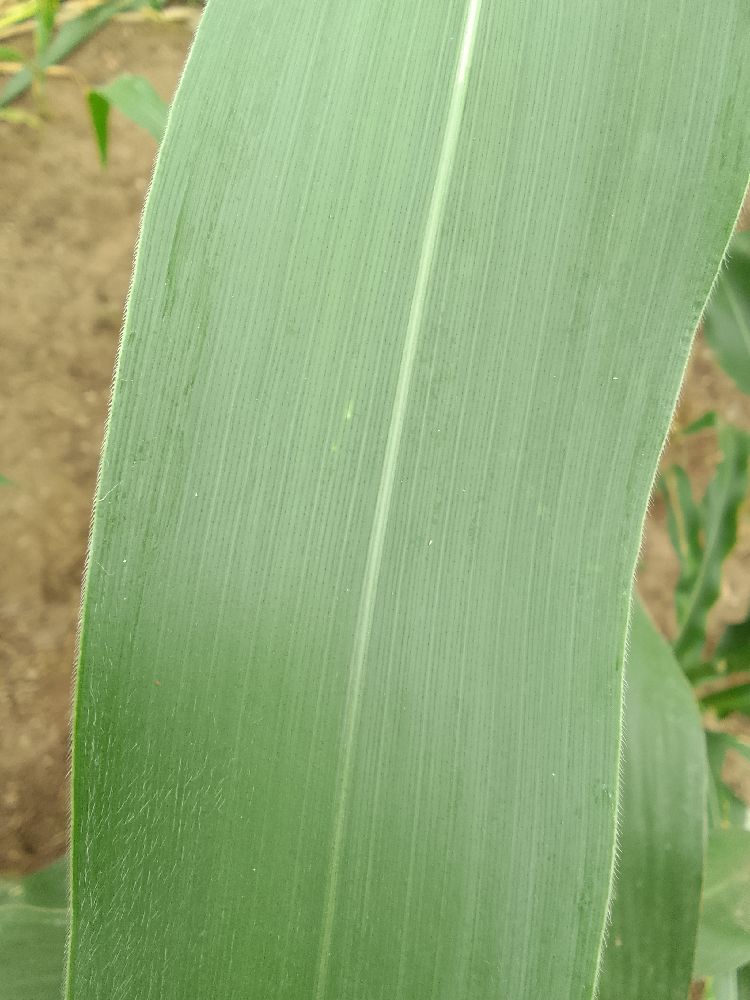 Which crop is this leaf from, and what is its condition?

maize, healthy
